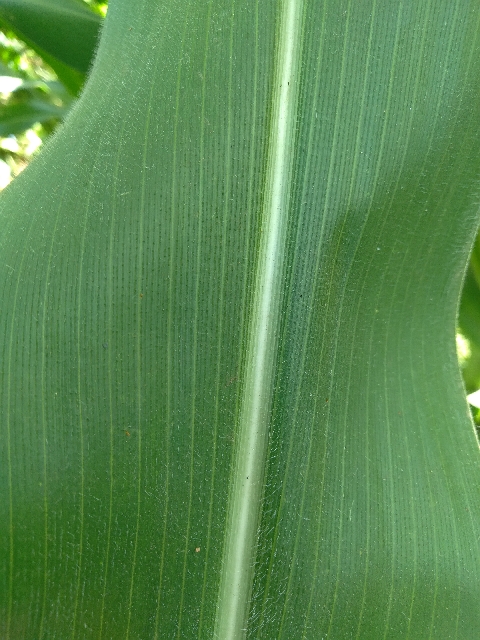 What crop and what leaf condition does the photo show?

maize, healthy
